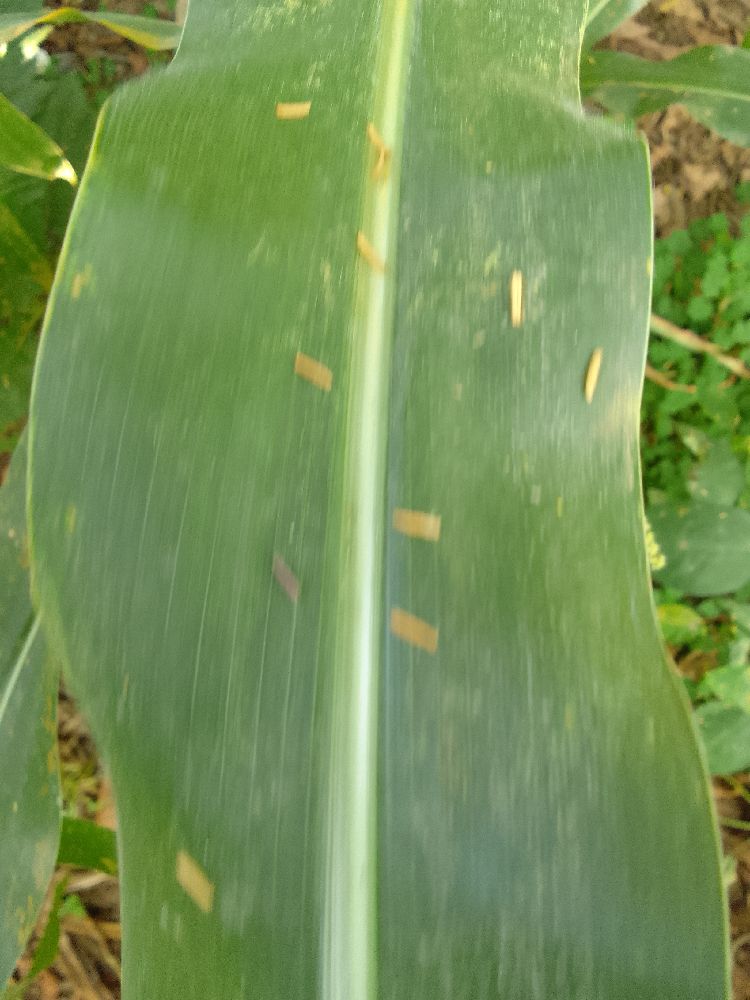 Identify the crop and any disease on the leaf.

maize, healthy
